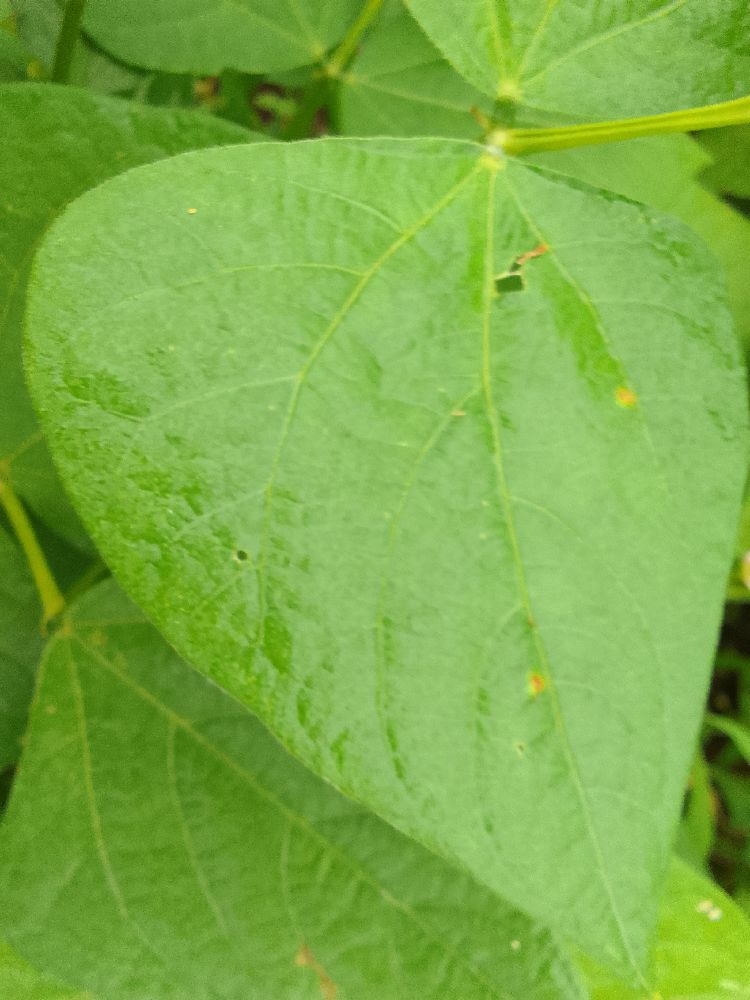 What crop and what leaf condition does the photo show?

common bean, healthy
